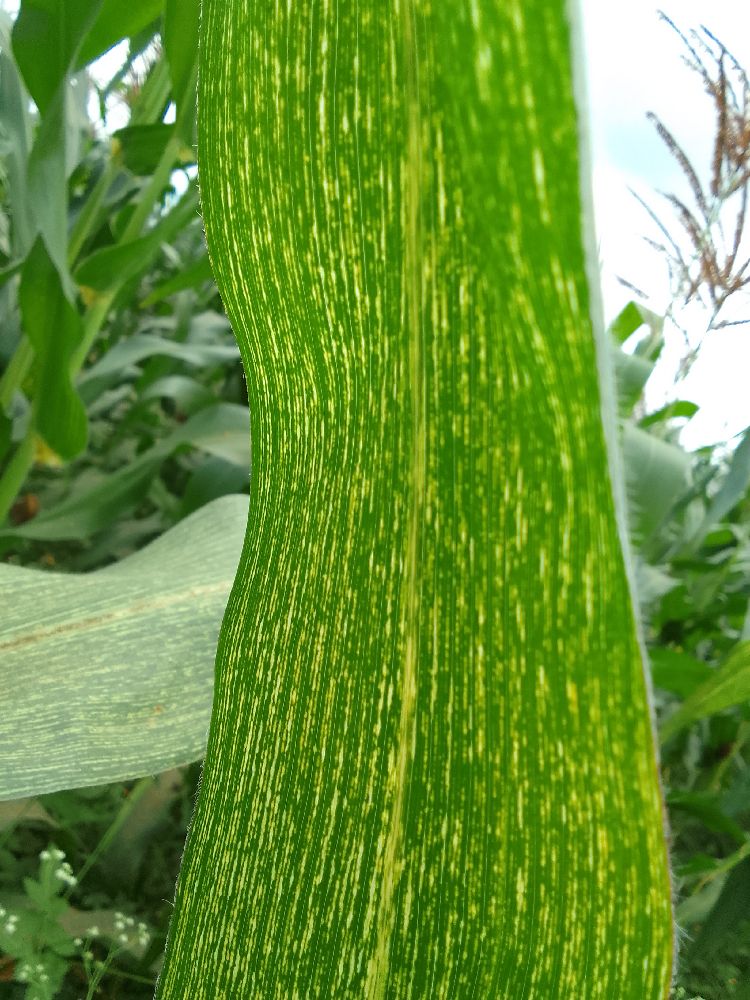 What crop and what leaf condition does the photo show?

maize, maize streak virus
